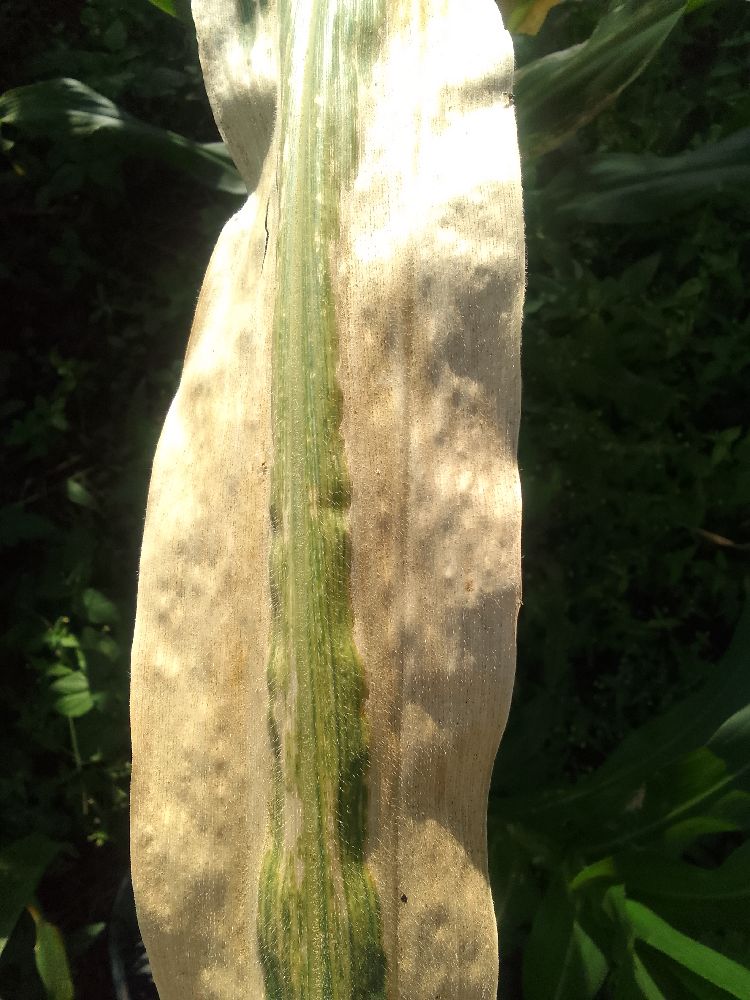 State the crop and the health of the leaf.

maize, maize lethal necrosis
